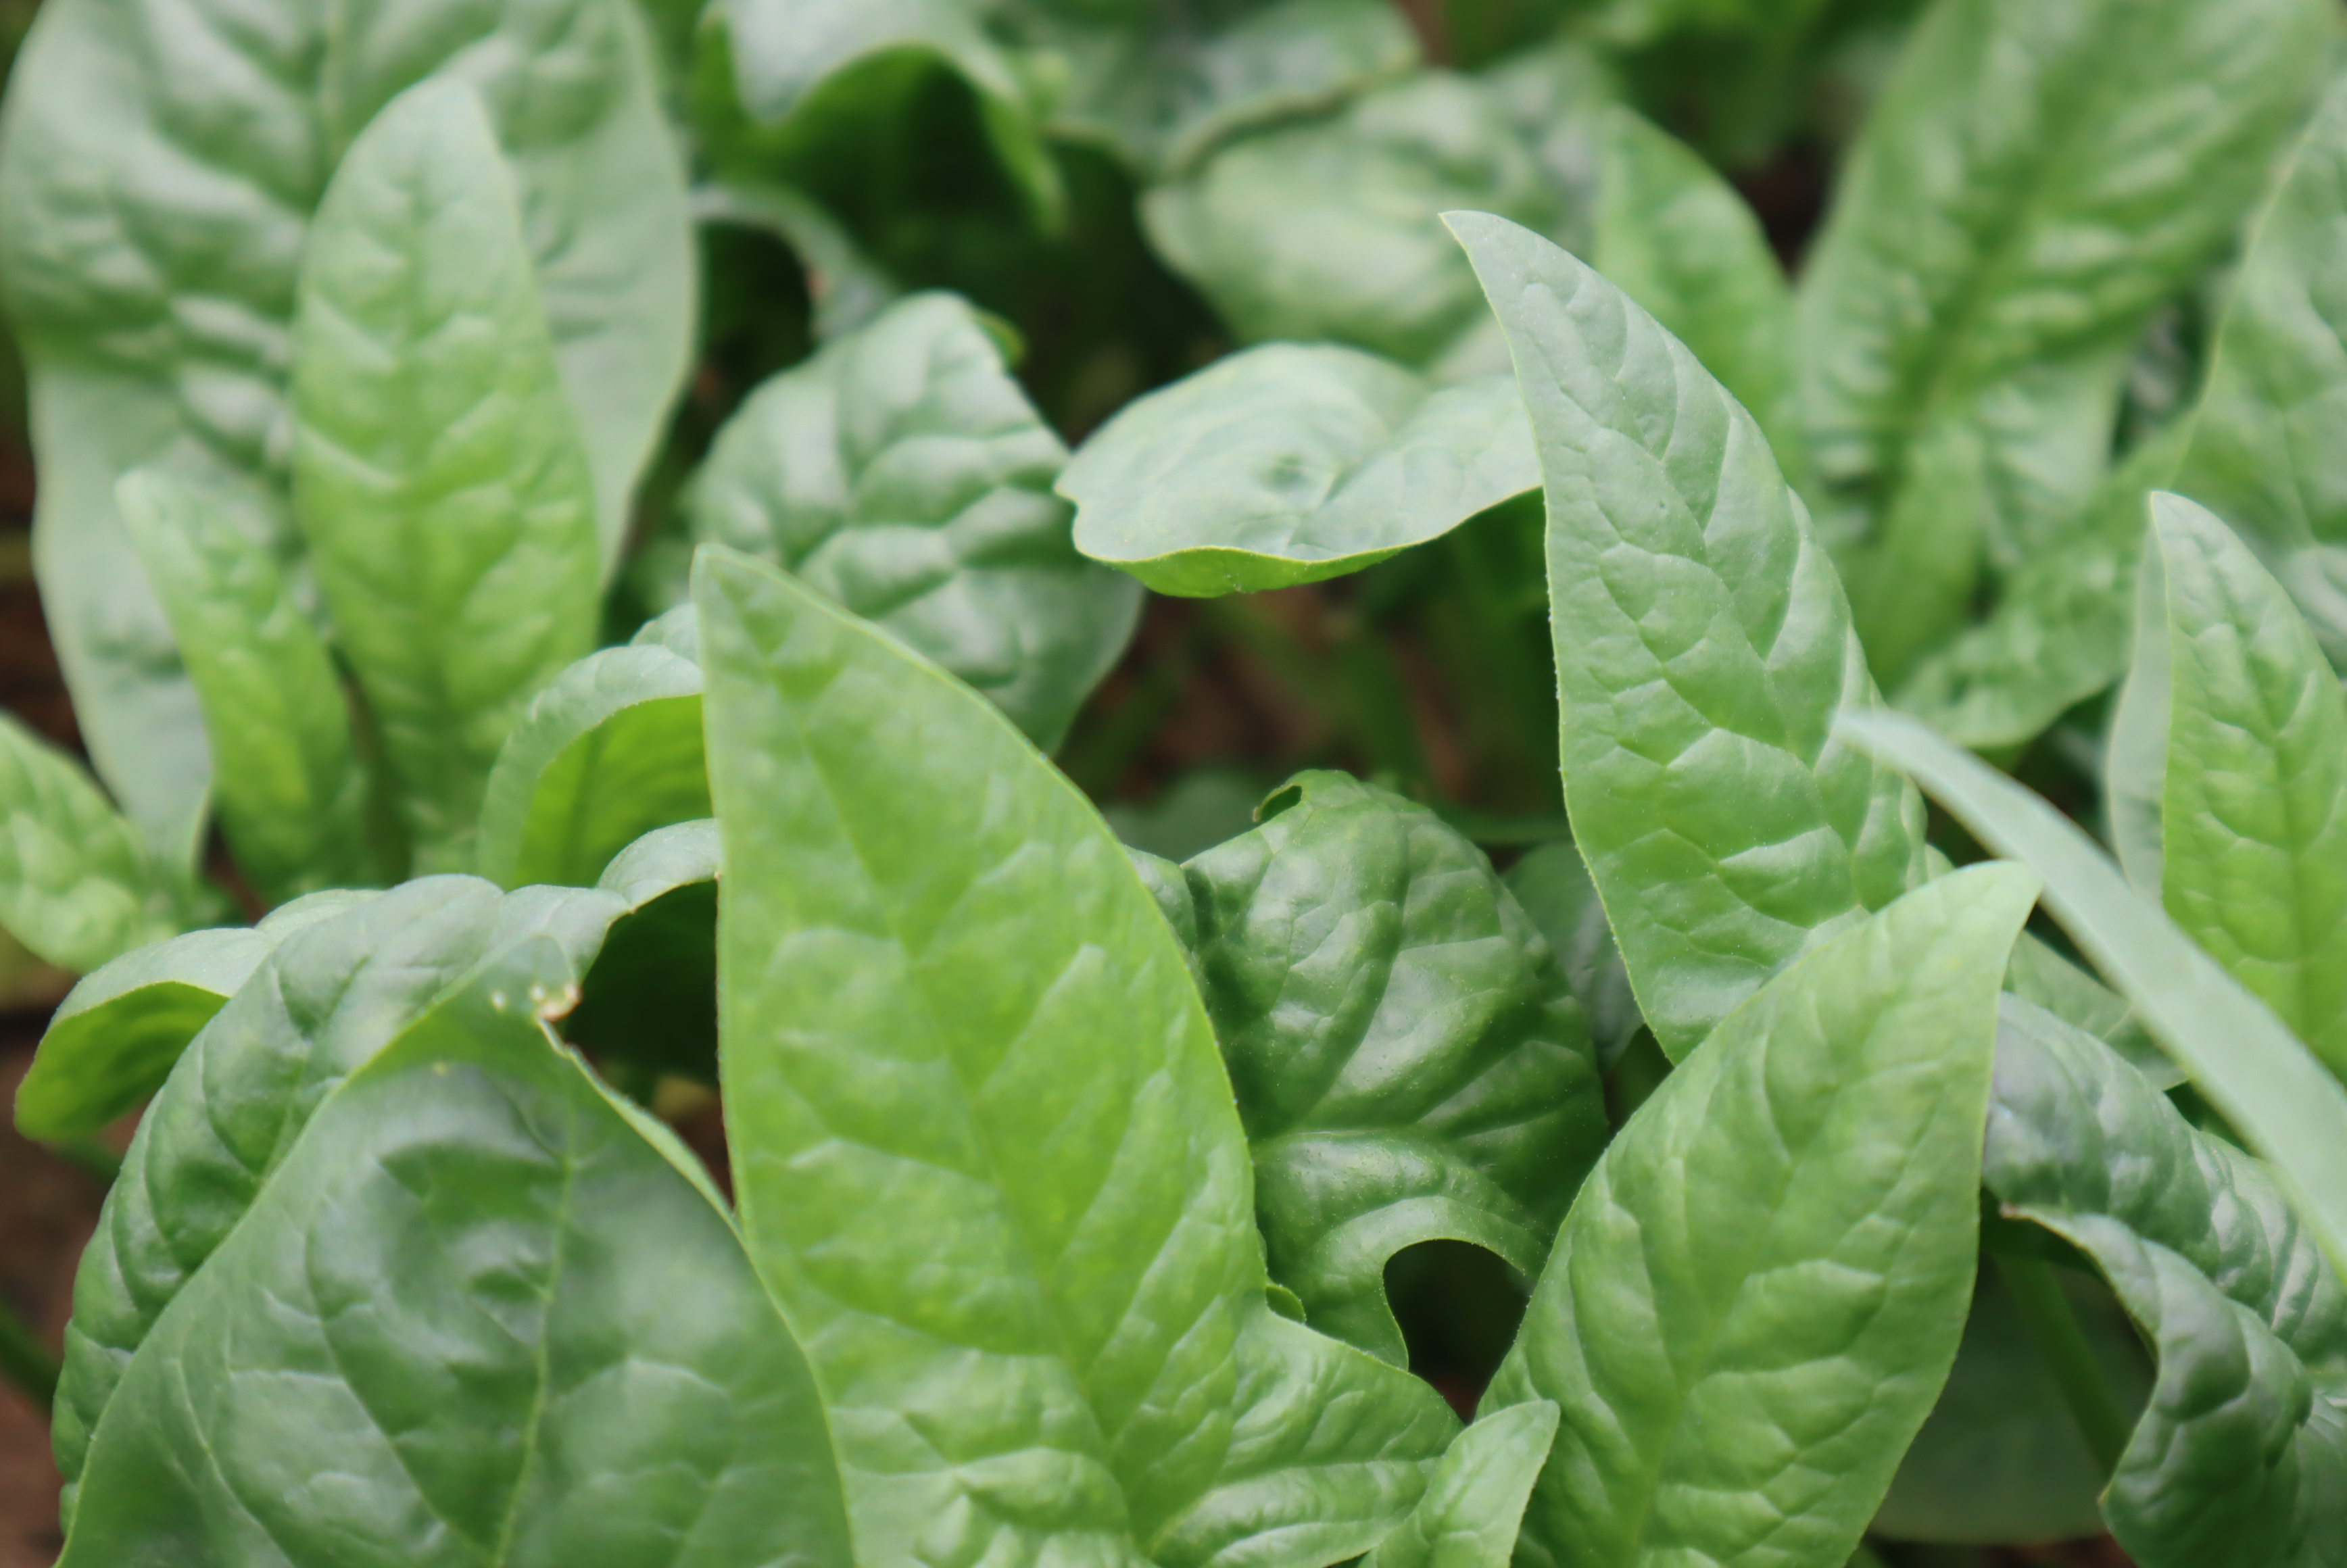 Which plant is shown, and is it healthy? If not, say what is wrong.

spinach, mechanical damage
